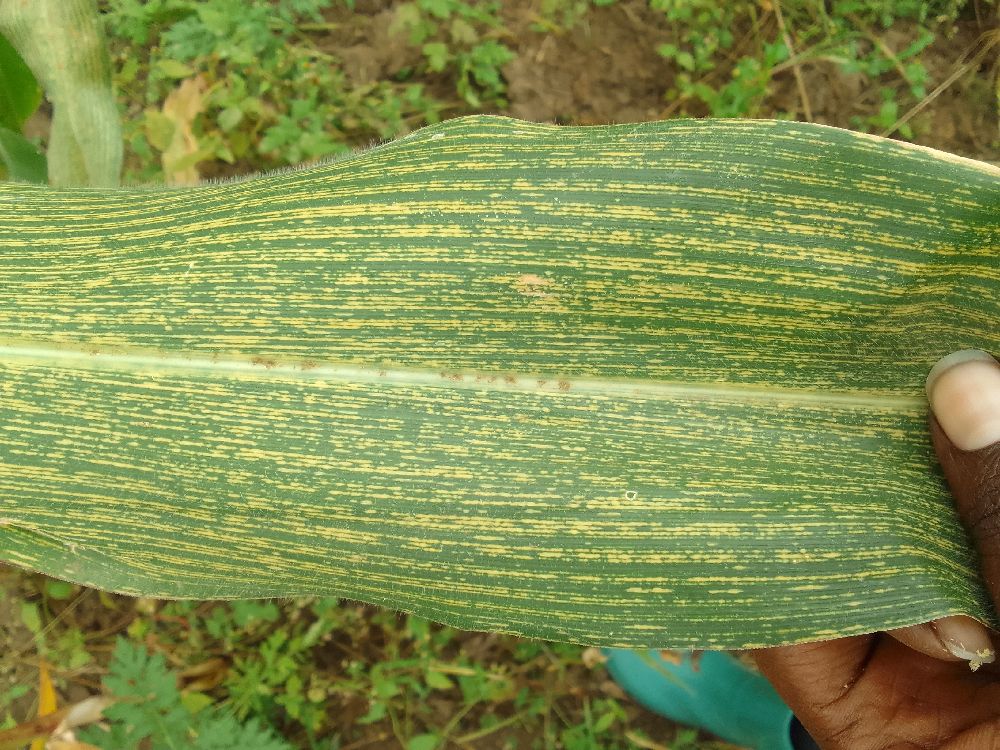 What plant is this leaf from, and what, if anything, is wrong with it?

maize, maize streak virus
